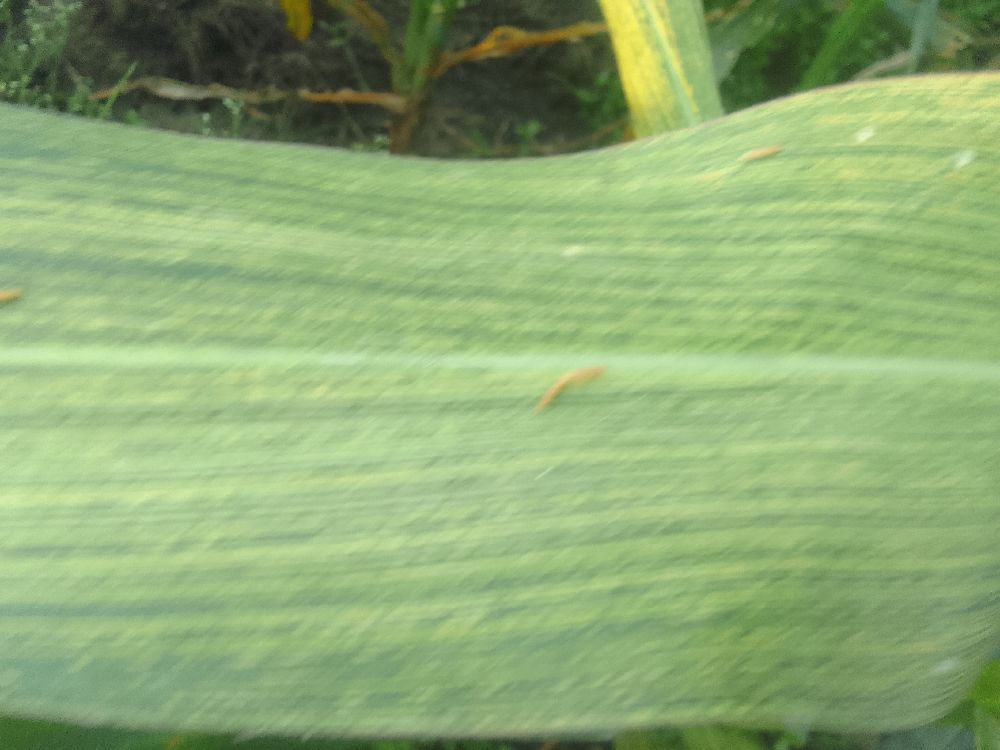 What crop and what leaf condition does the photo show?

maize, maize streak virus
